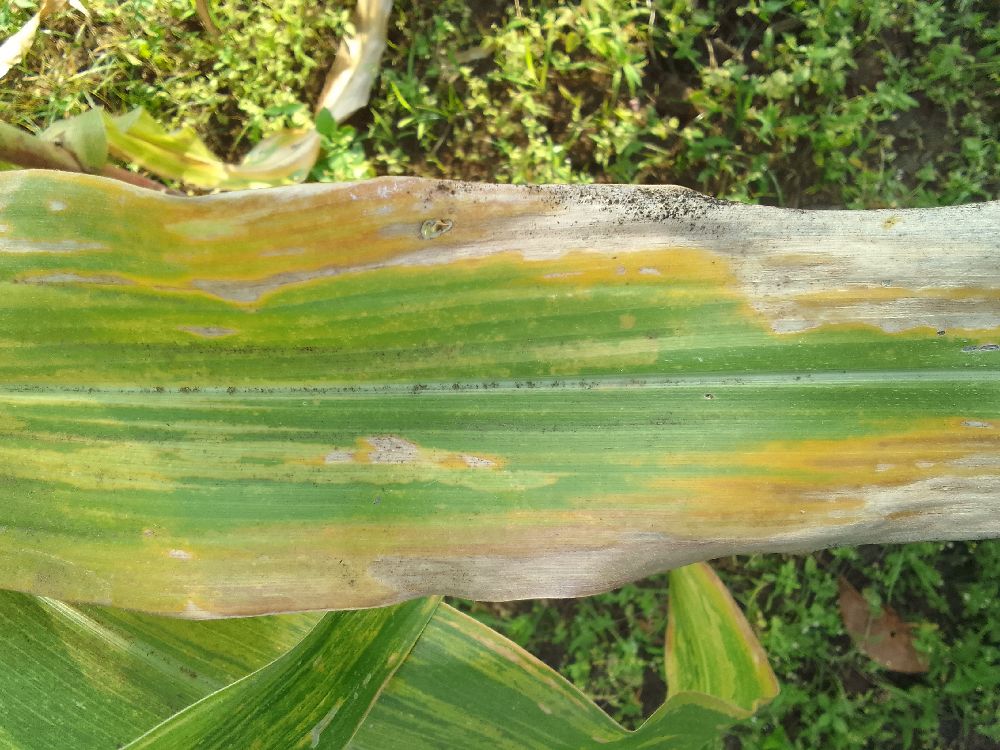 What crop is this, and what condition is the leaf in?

maize, maize lethal necrosis
